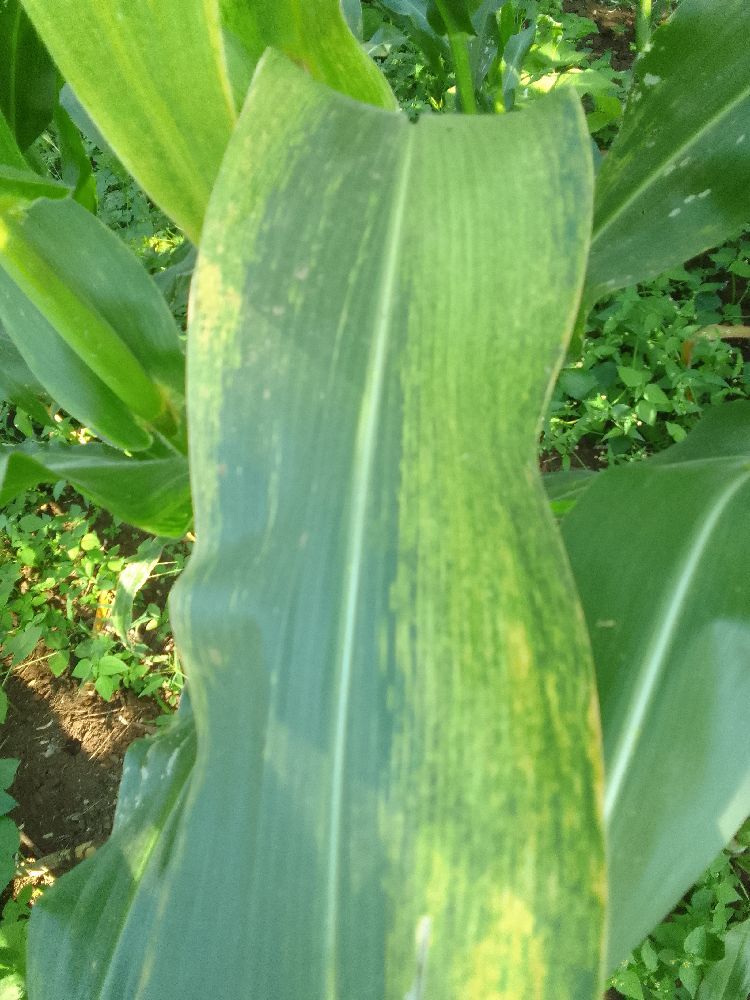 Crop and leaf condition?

maize, maize lethal necrosis
